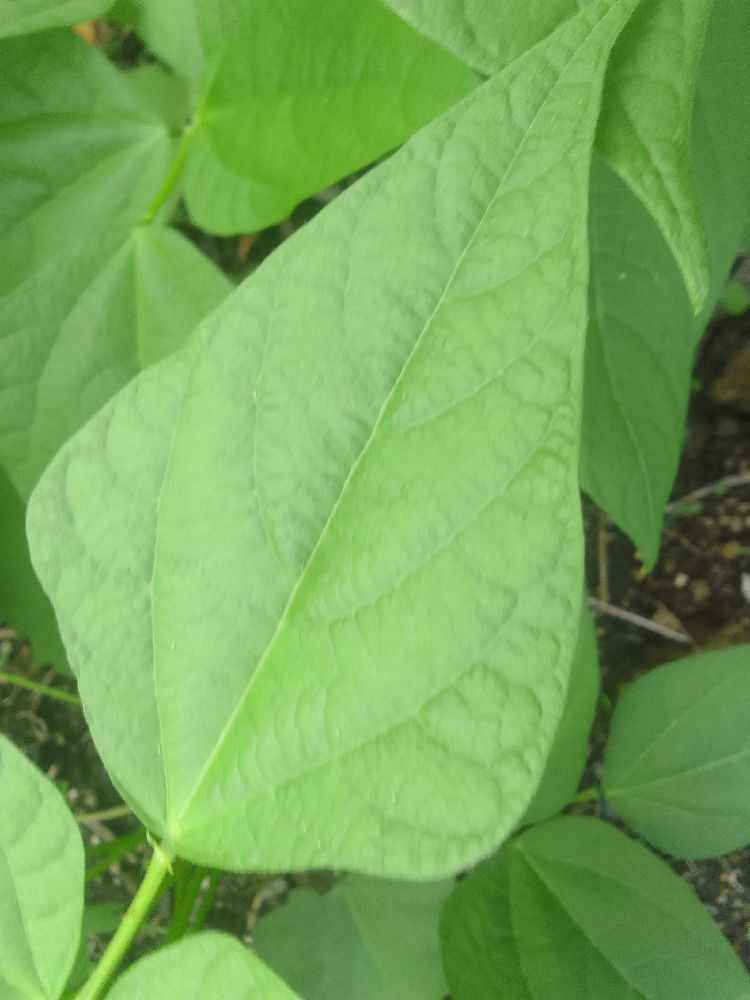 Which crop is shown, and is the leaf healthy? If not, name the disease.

common bean, healthy
